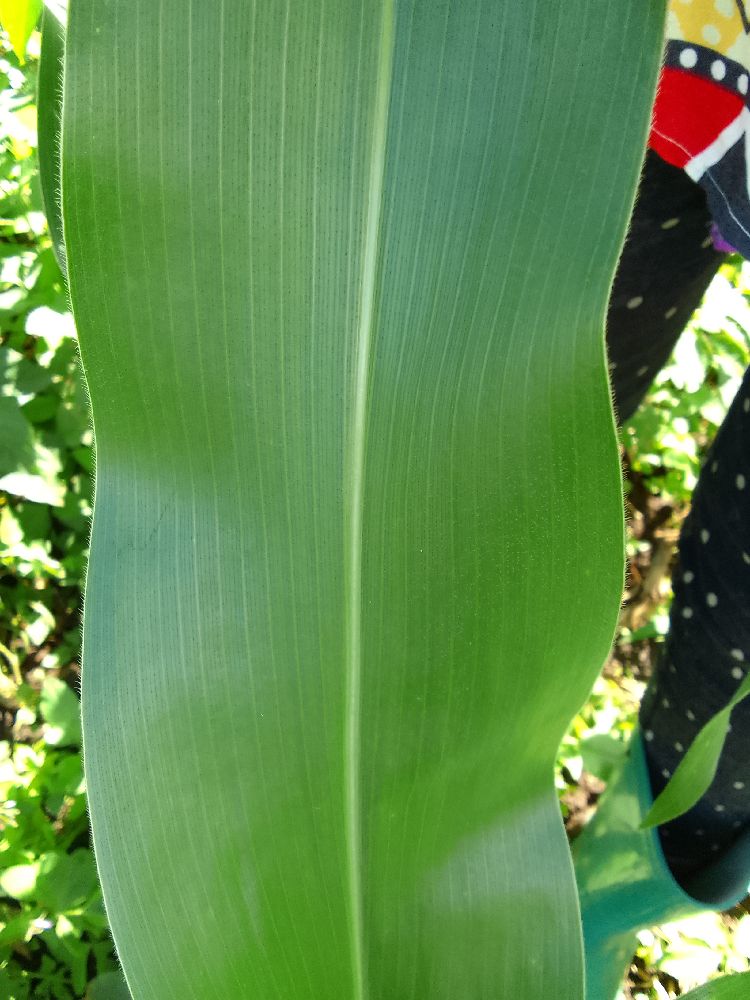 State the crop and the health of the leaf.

maize, healthy
